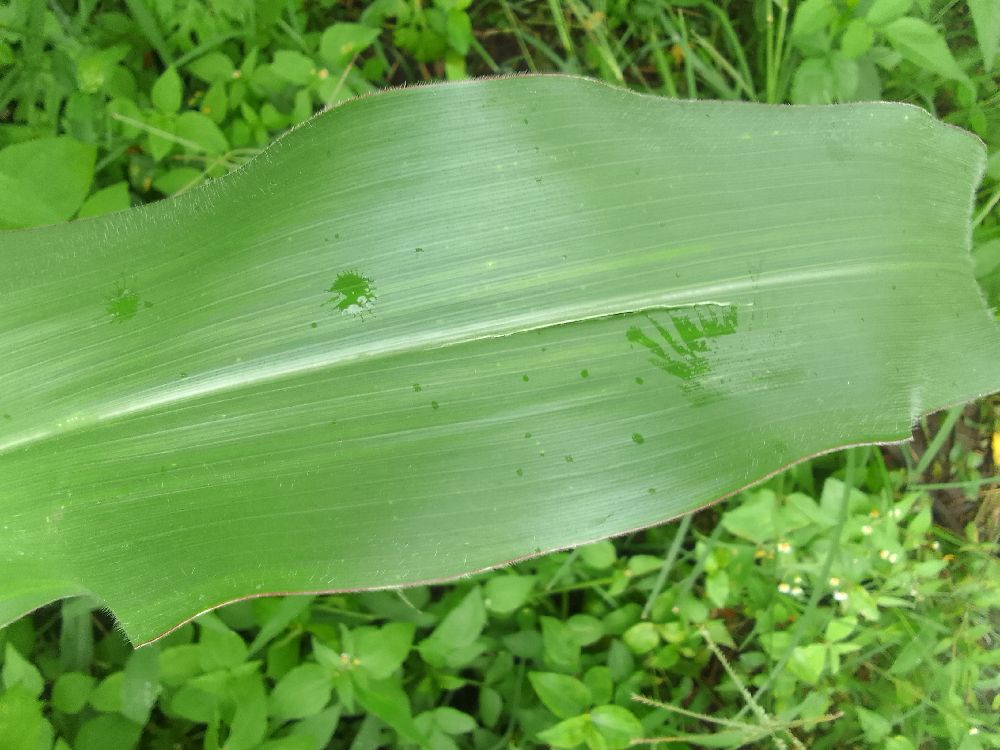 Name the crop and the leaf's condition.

maize, healthy
